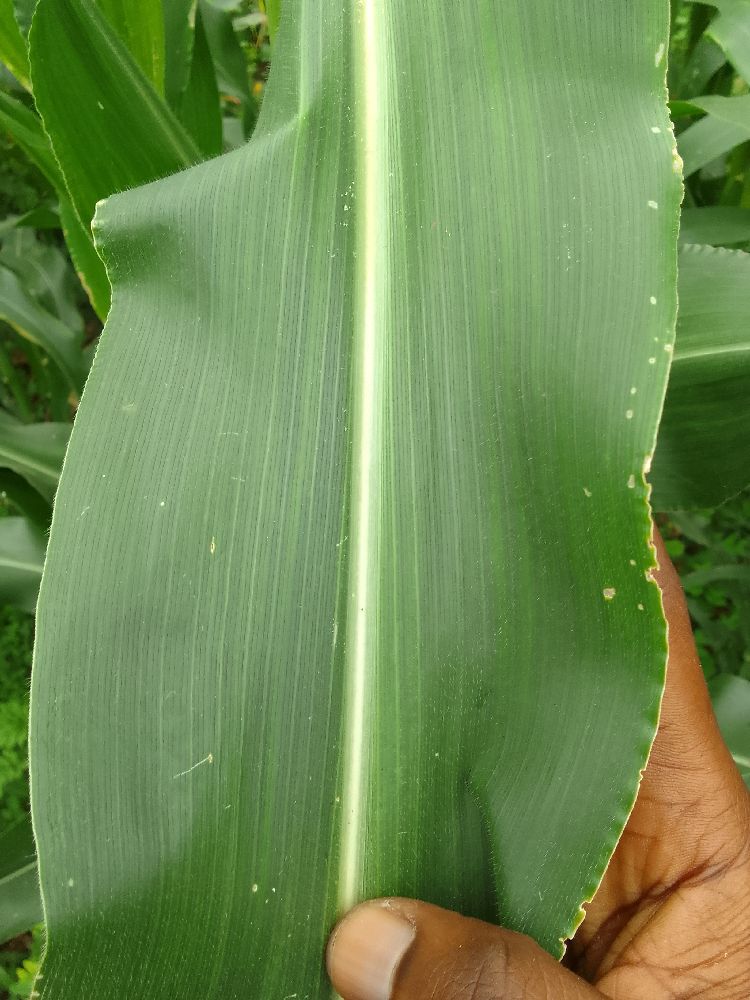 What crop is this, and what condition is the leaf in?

maize, healthy
